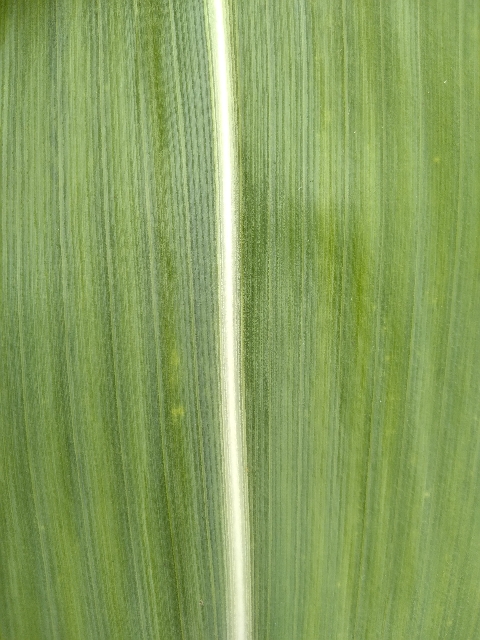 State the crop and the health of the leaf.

maize, healthy
